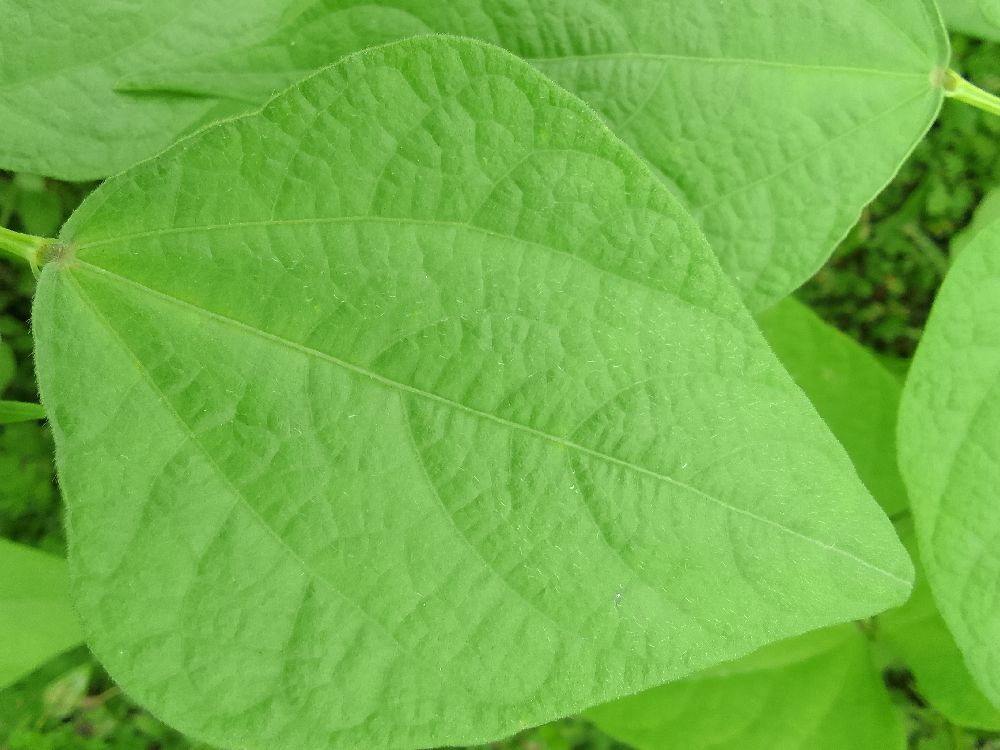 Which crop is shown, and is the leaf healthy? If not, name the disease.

common bean, healthy
